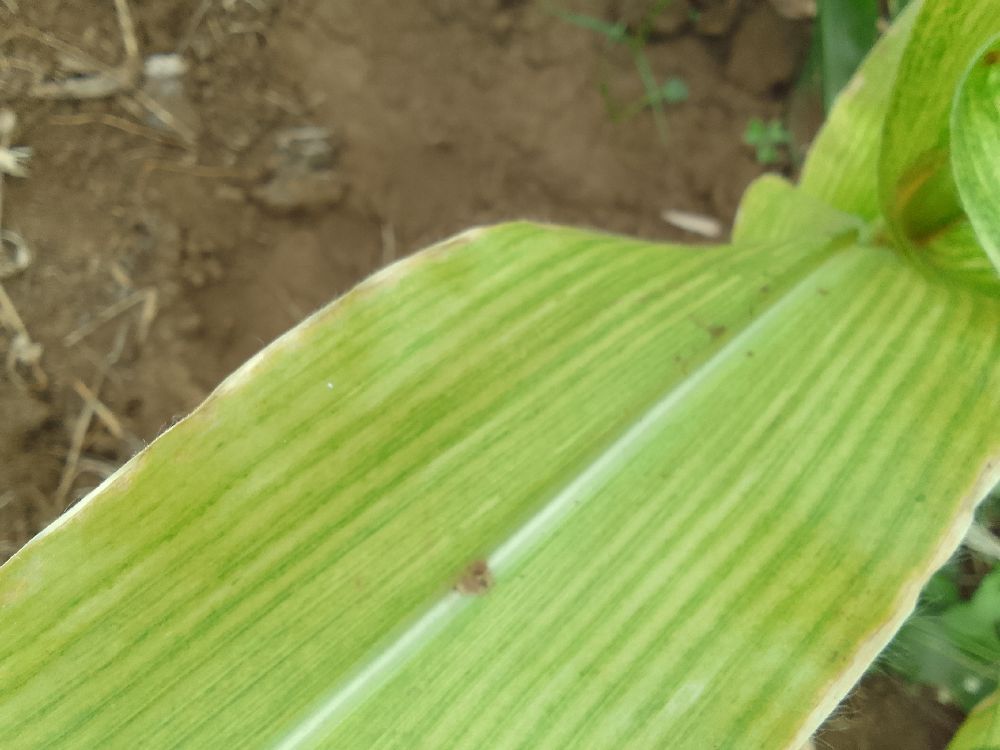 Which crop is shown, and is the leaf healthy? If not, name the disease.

maize, maize lethal necrosis
